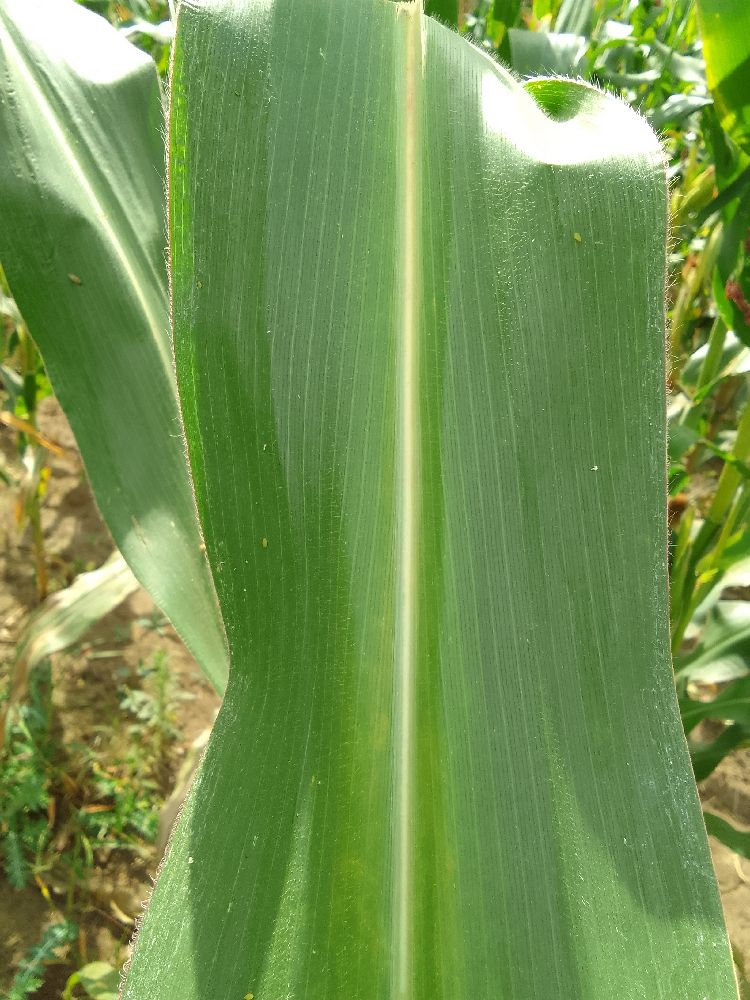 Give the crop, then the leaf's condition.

maize, healthy
